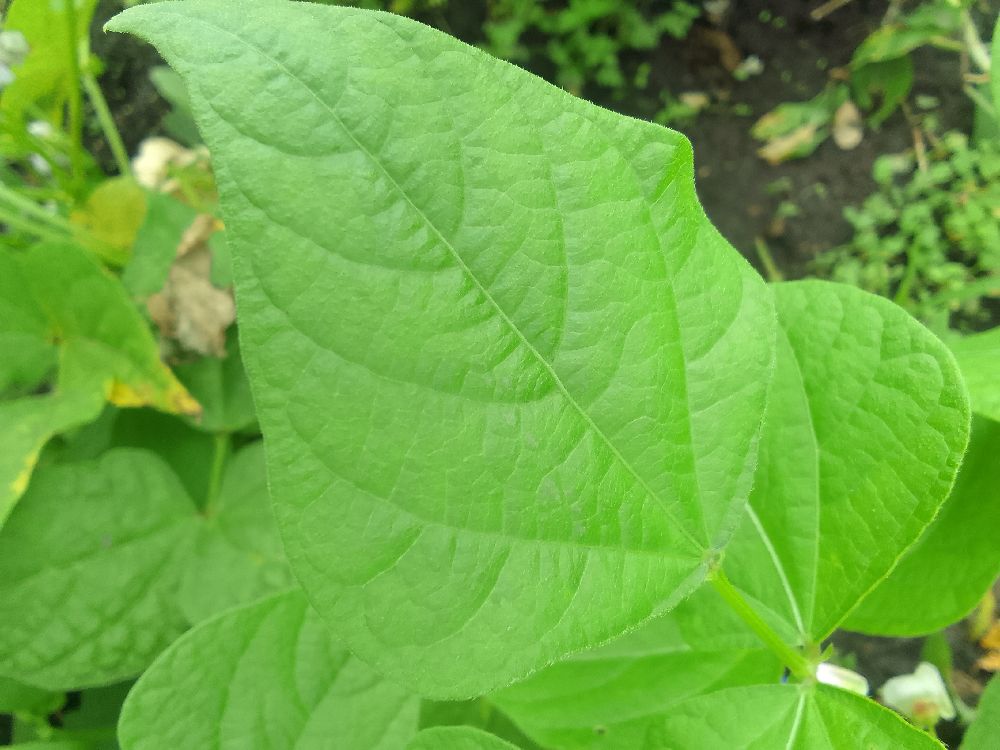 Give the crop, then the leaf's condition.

common bean, healthy
